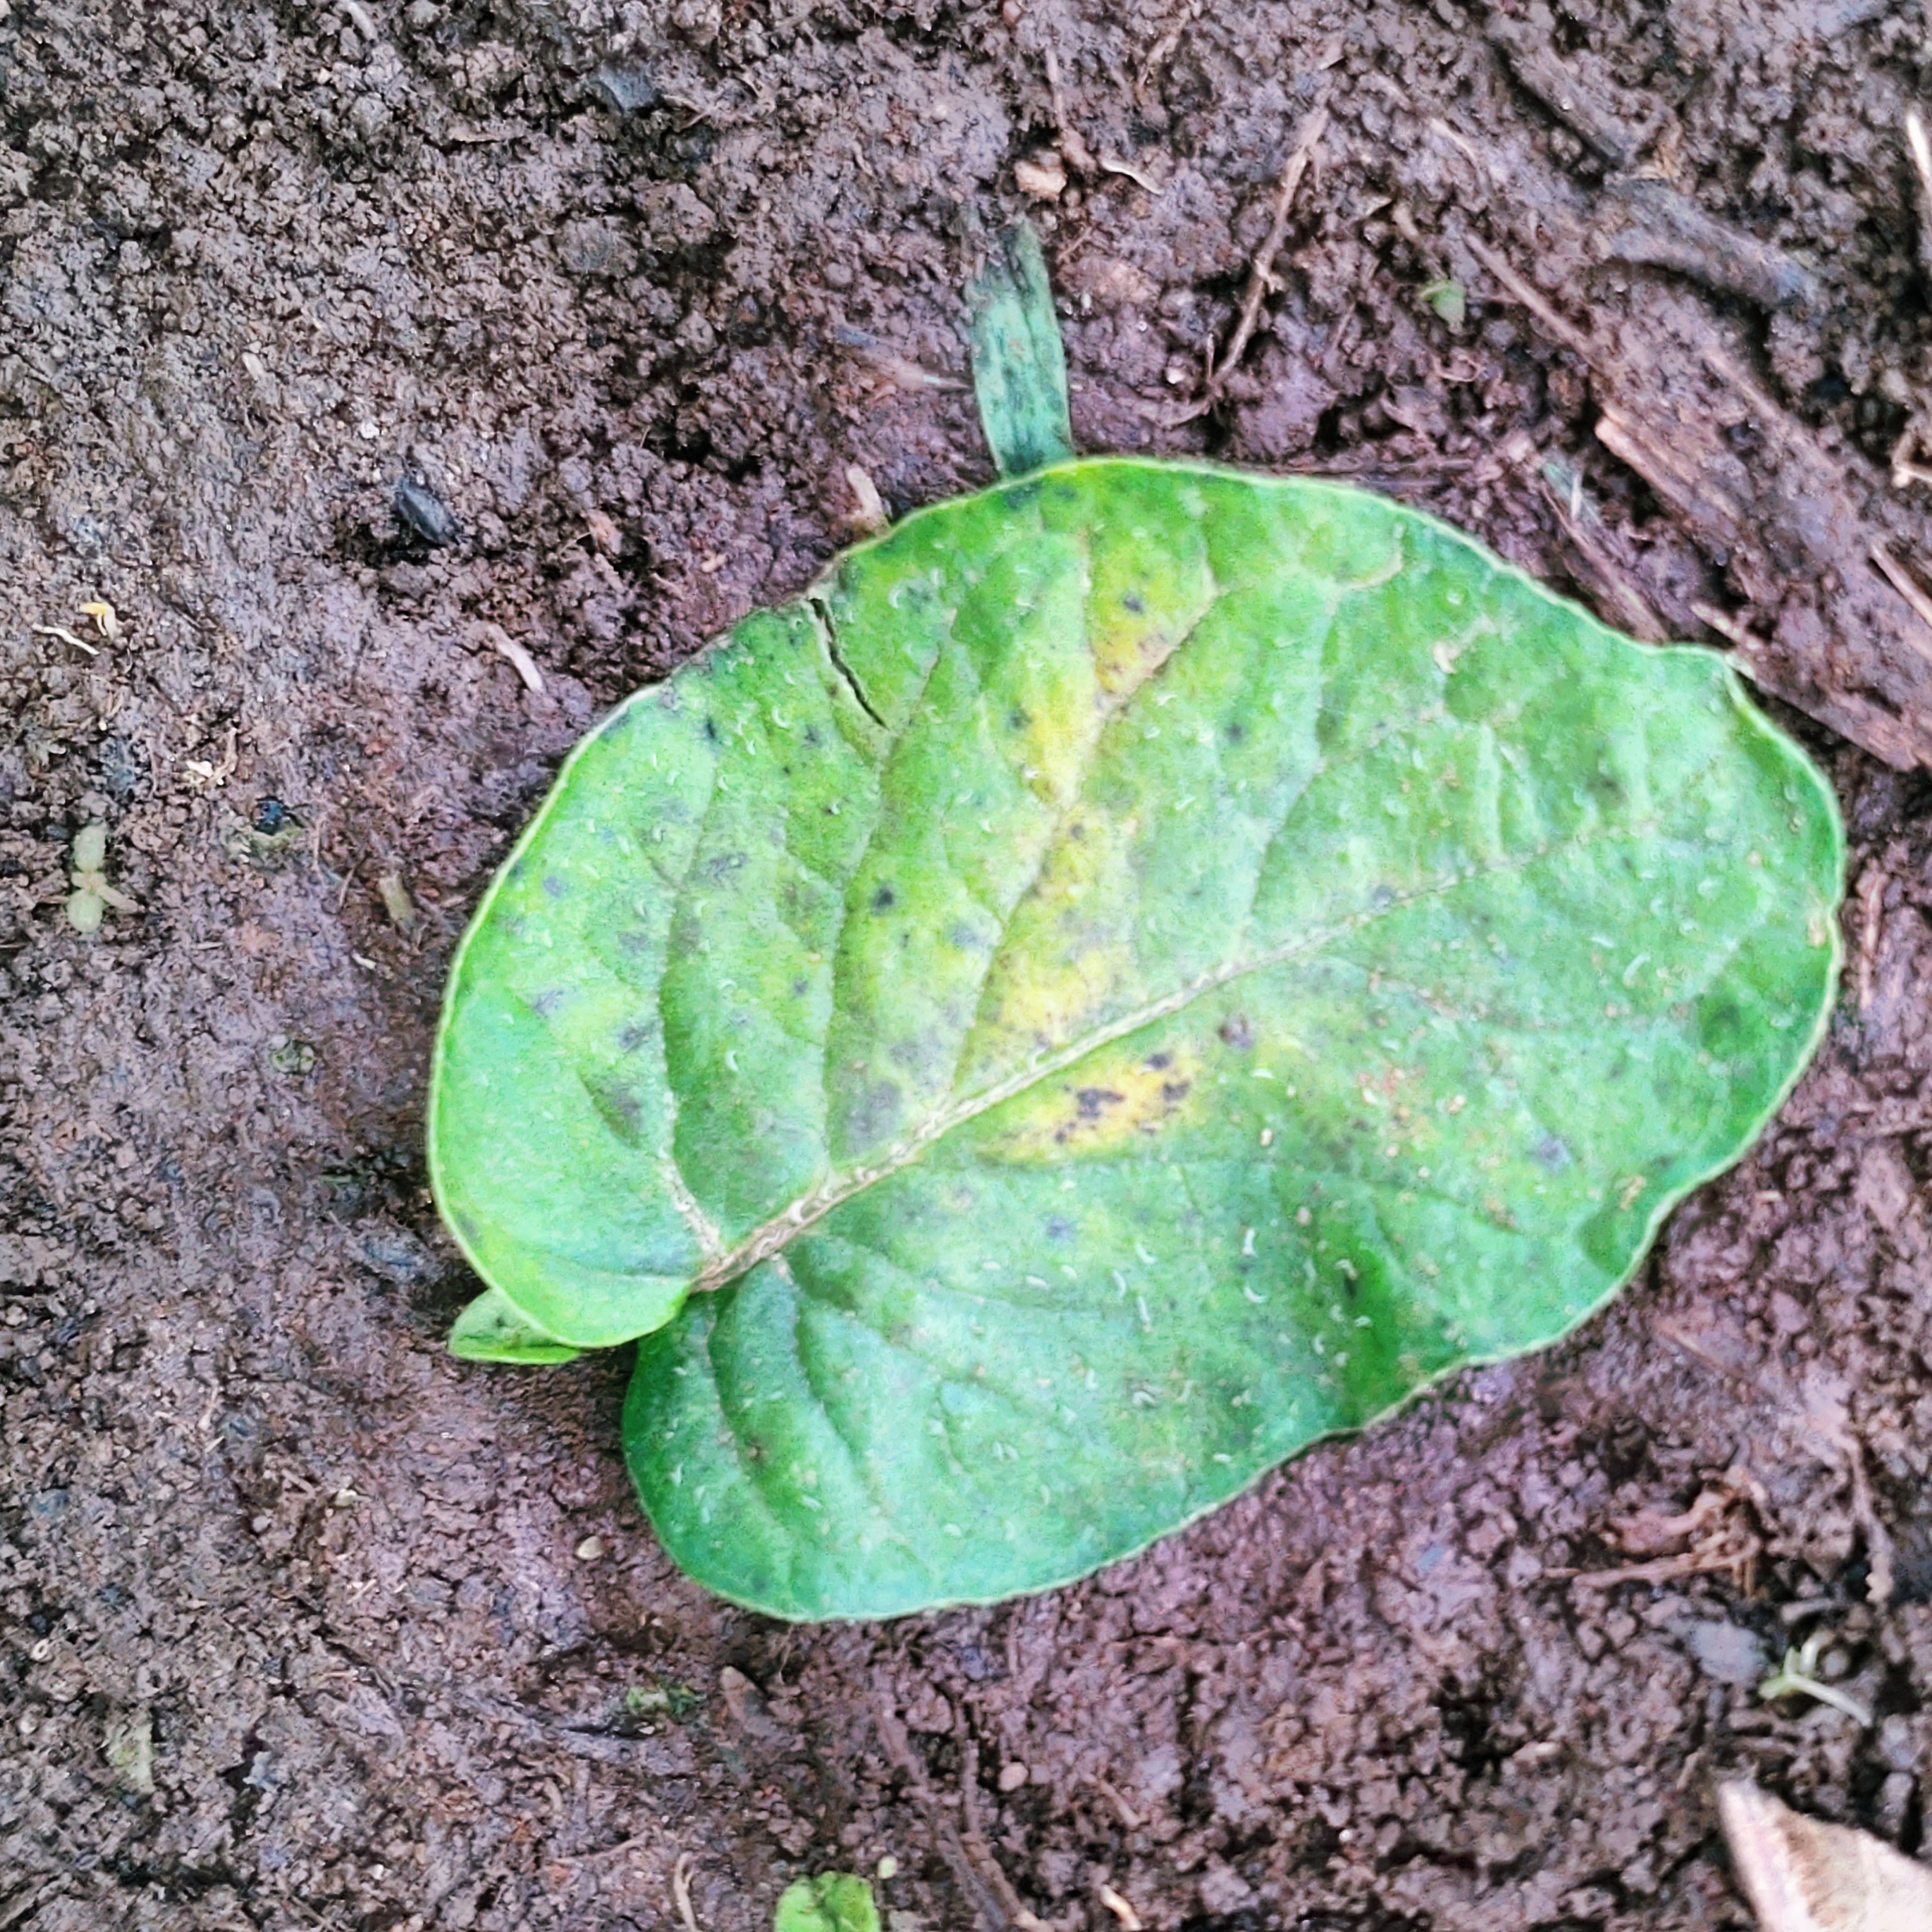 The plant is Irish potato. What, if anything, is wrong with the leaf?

late blight
